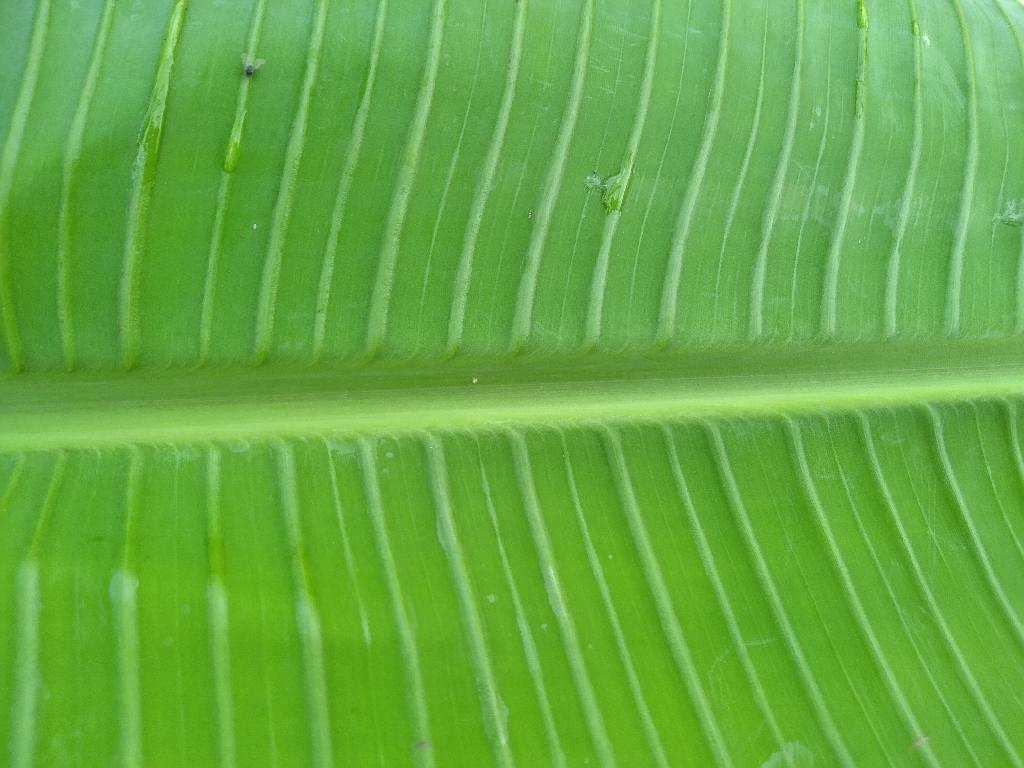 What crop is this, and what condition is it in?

banana, healthy
